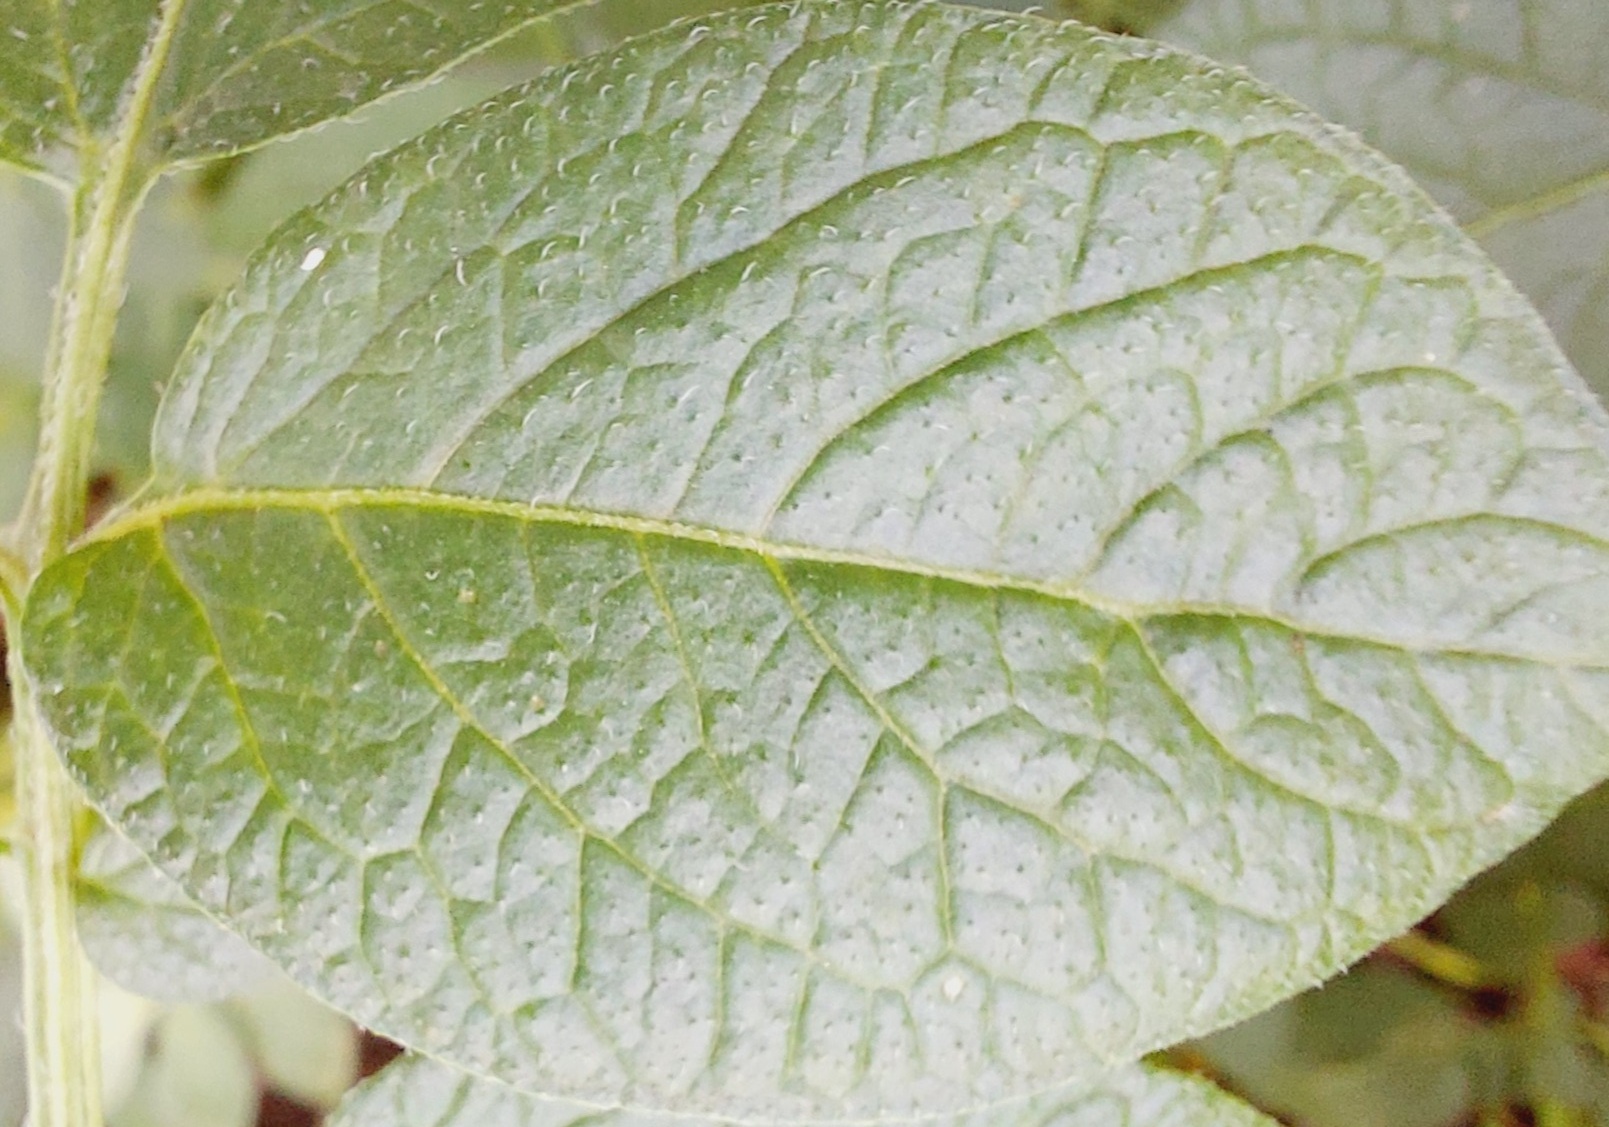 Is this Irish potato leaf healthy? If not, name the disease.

healthy
